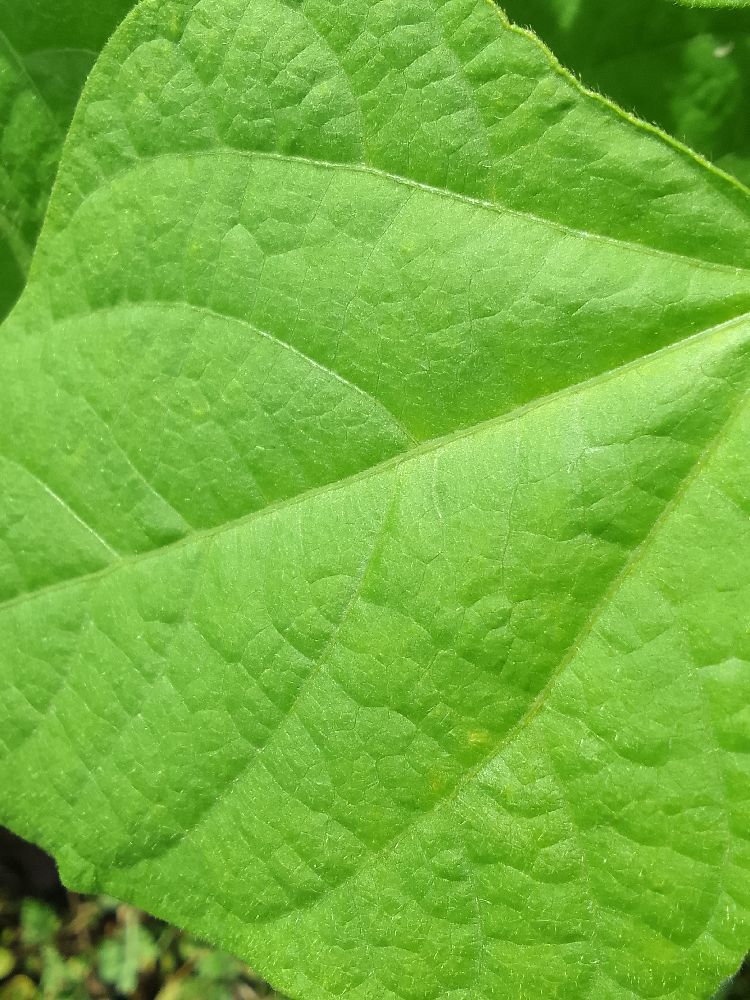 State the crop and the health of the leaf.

common bean, healthy
